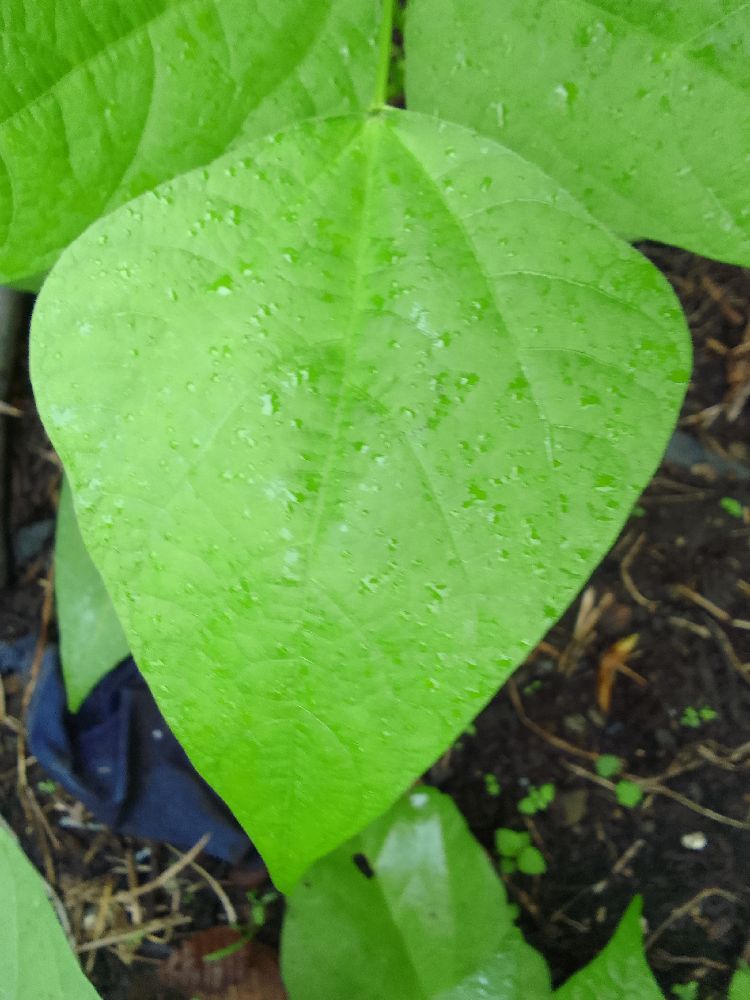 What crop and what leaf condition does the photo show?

common bean, healthy
